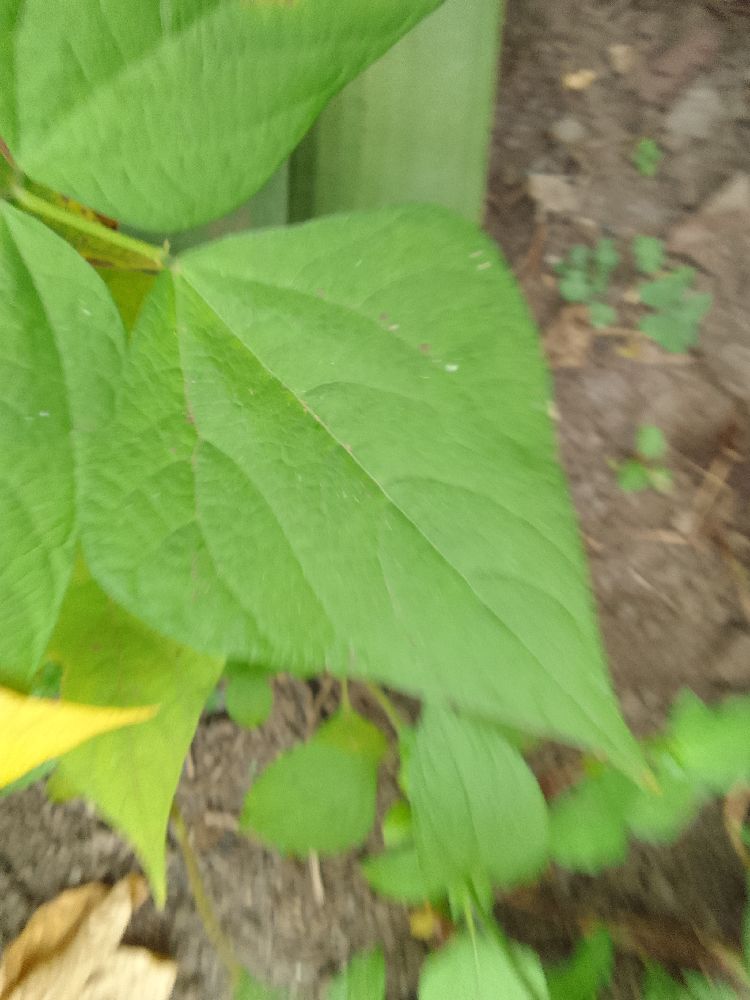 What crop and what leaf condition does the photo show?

common bean, healthy
